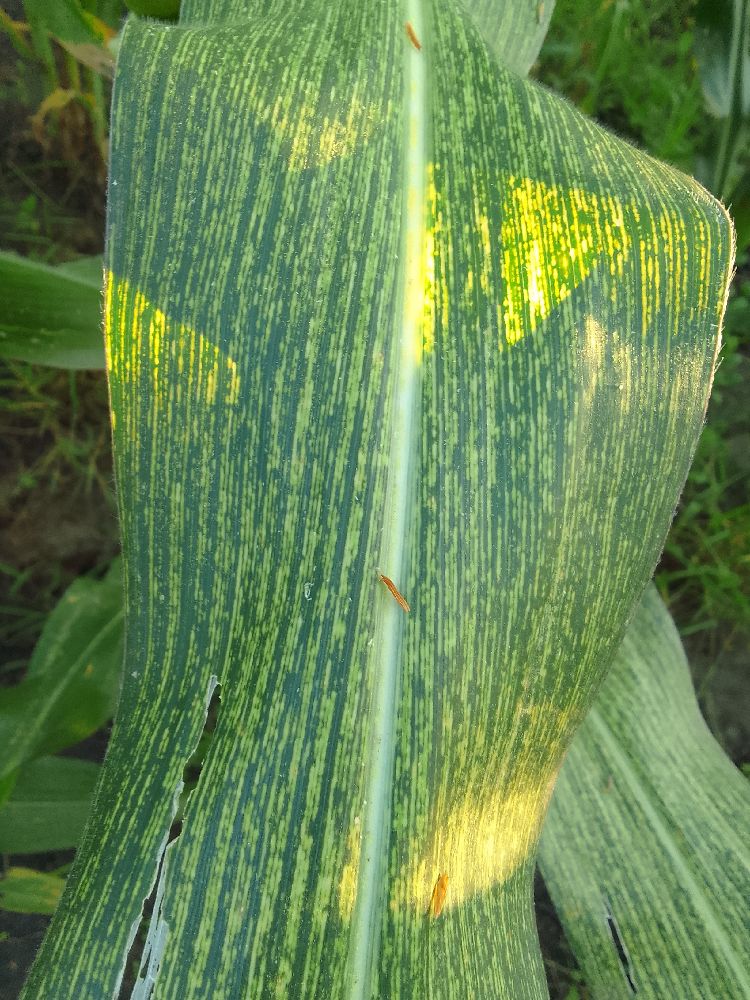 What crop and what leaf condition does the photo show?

maize, maize streak virus
